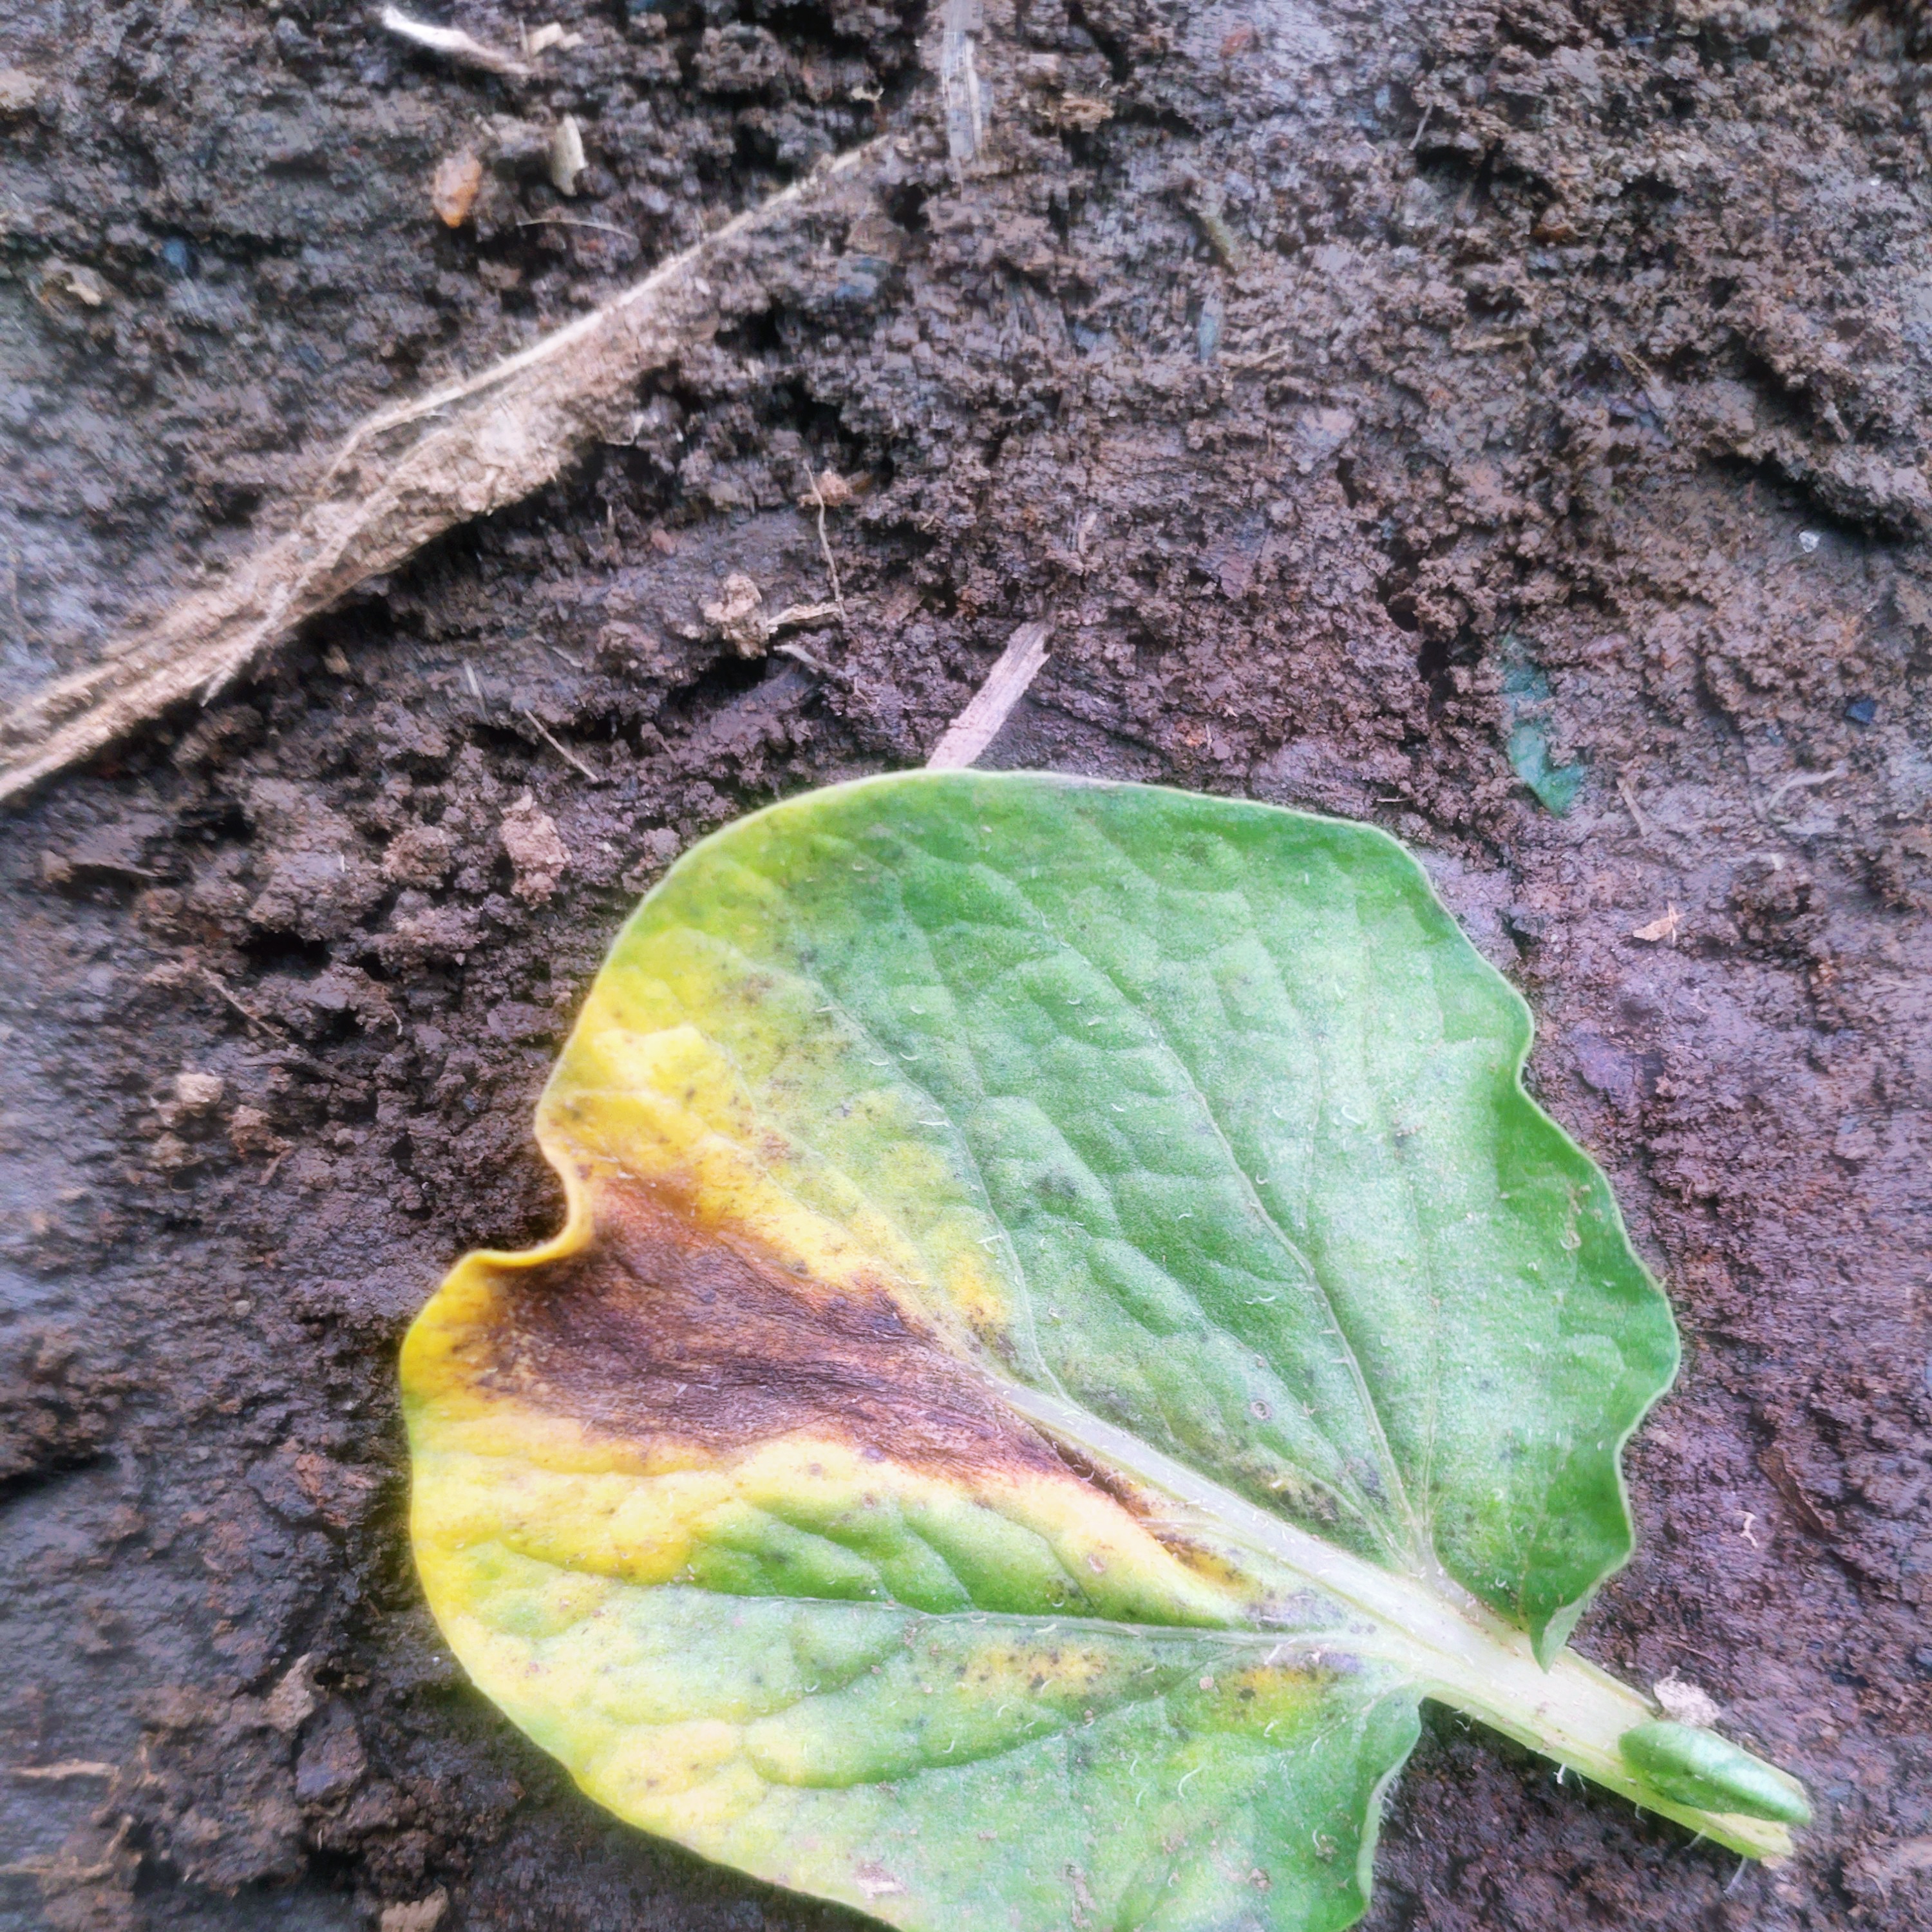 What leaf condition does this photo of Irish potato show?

late blight
